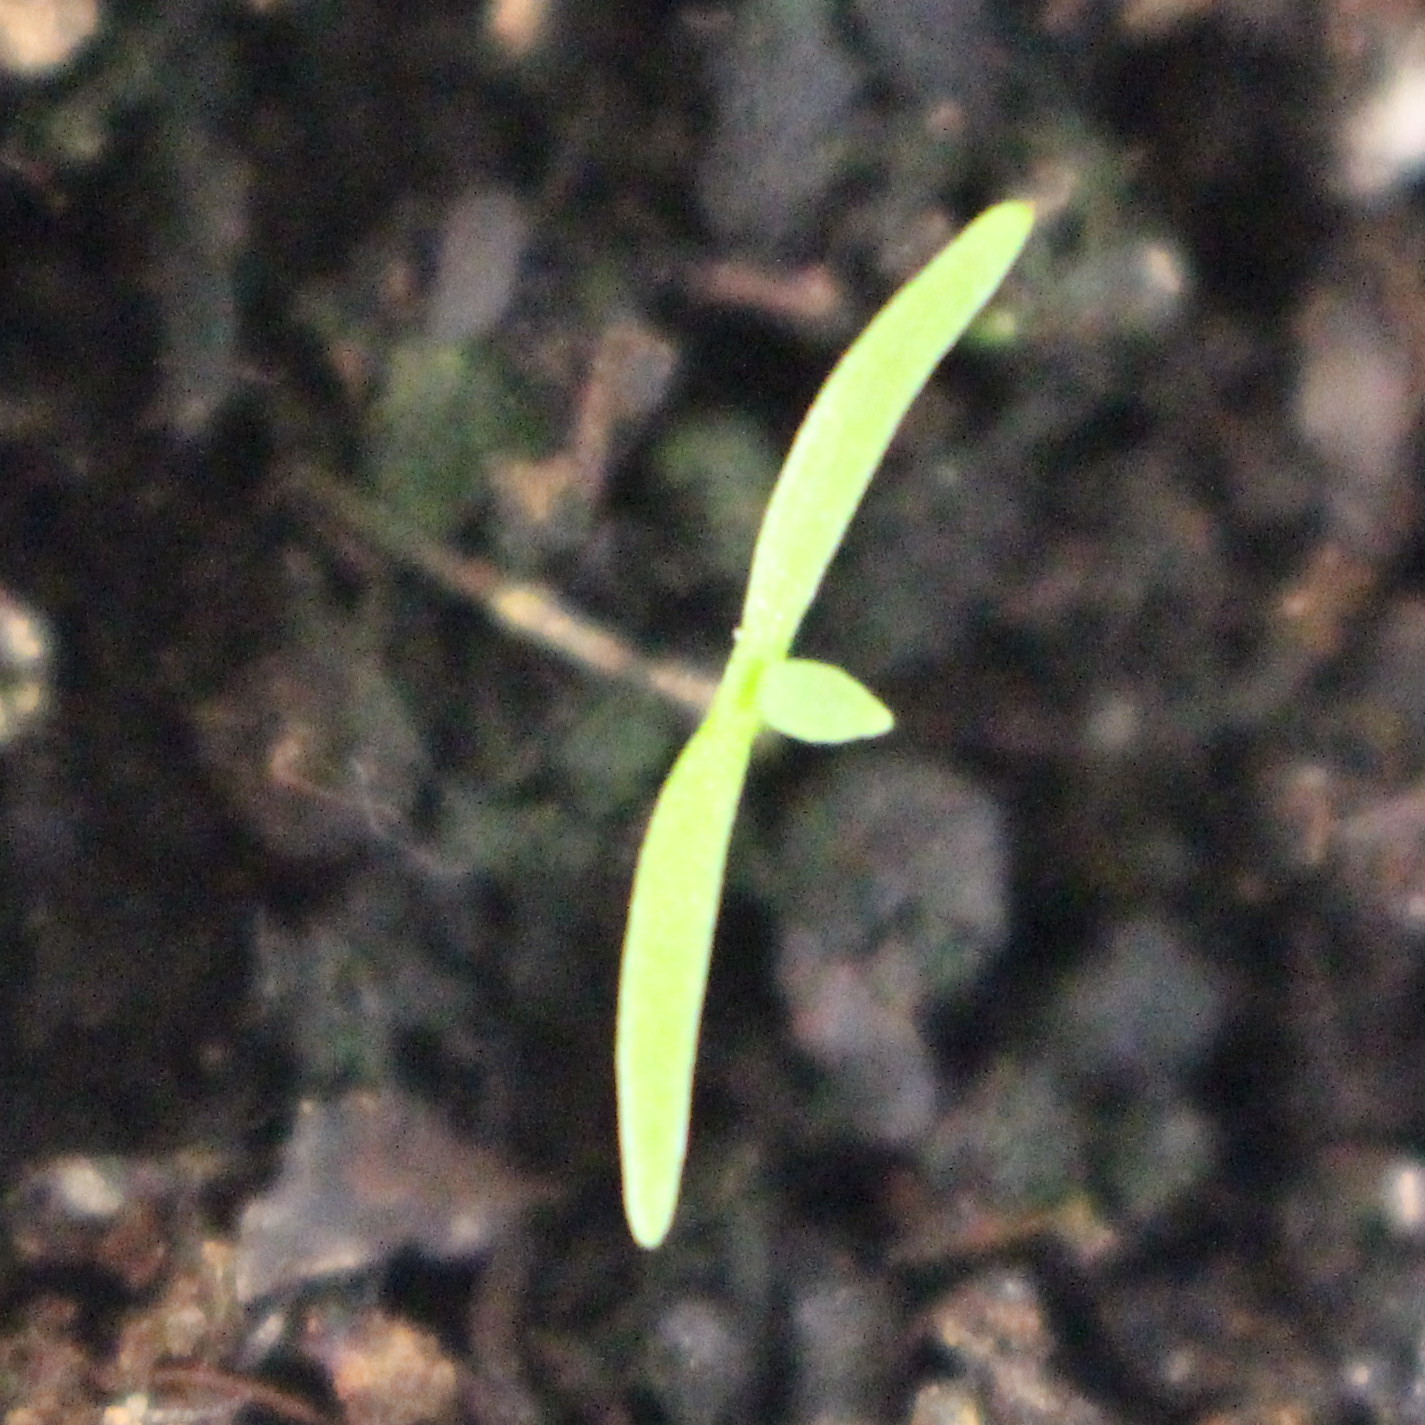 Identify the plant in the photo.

Papaver rhoeas
